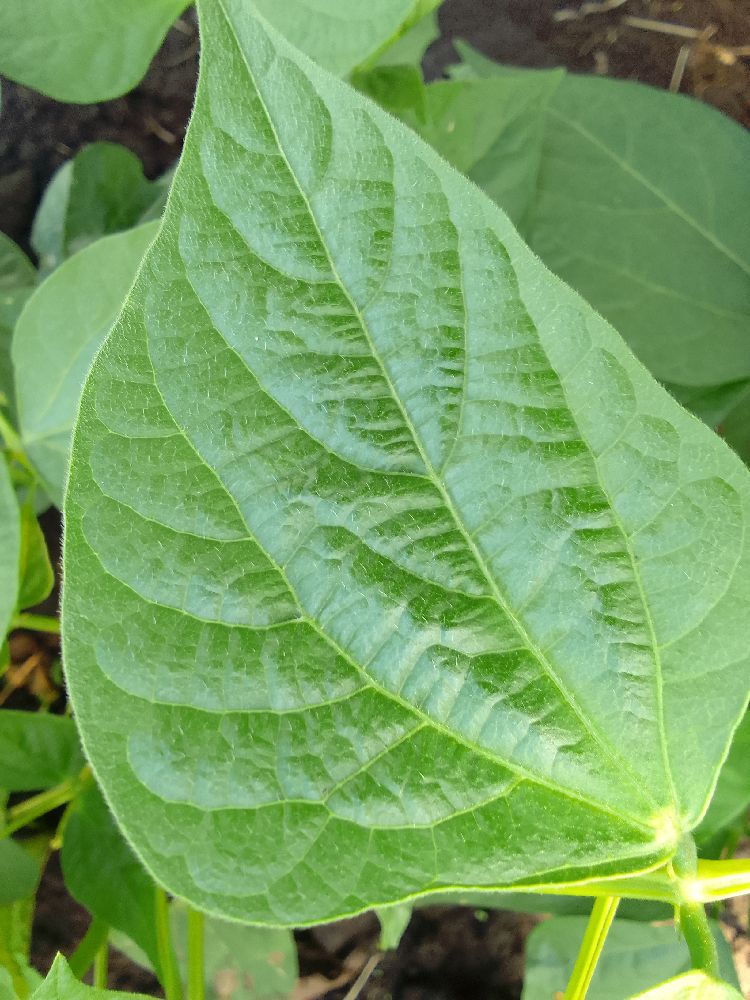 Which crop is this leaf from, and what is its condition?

common bean, healthy
